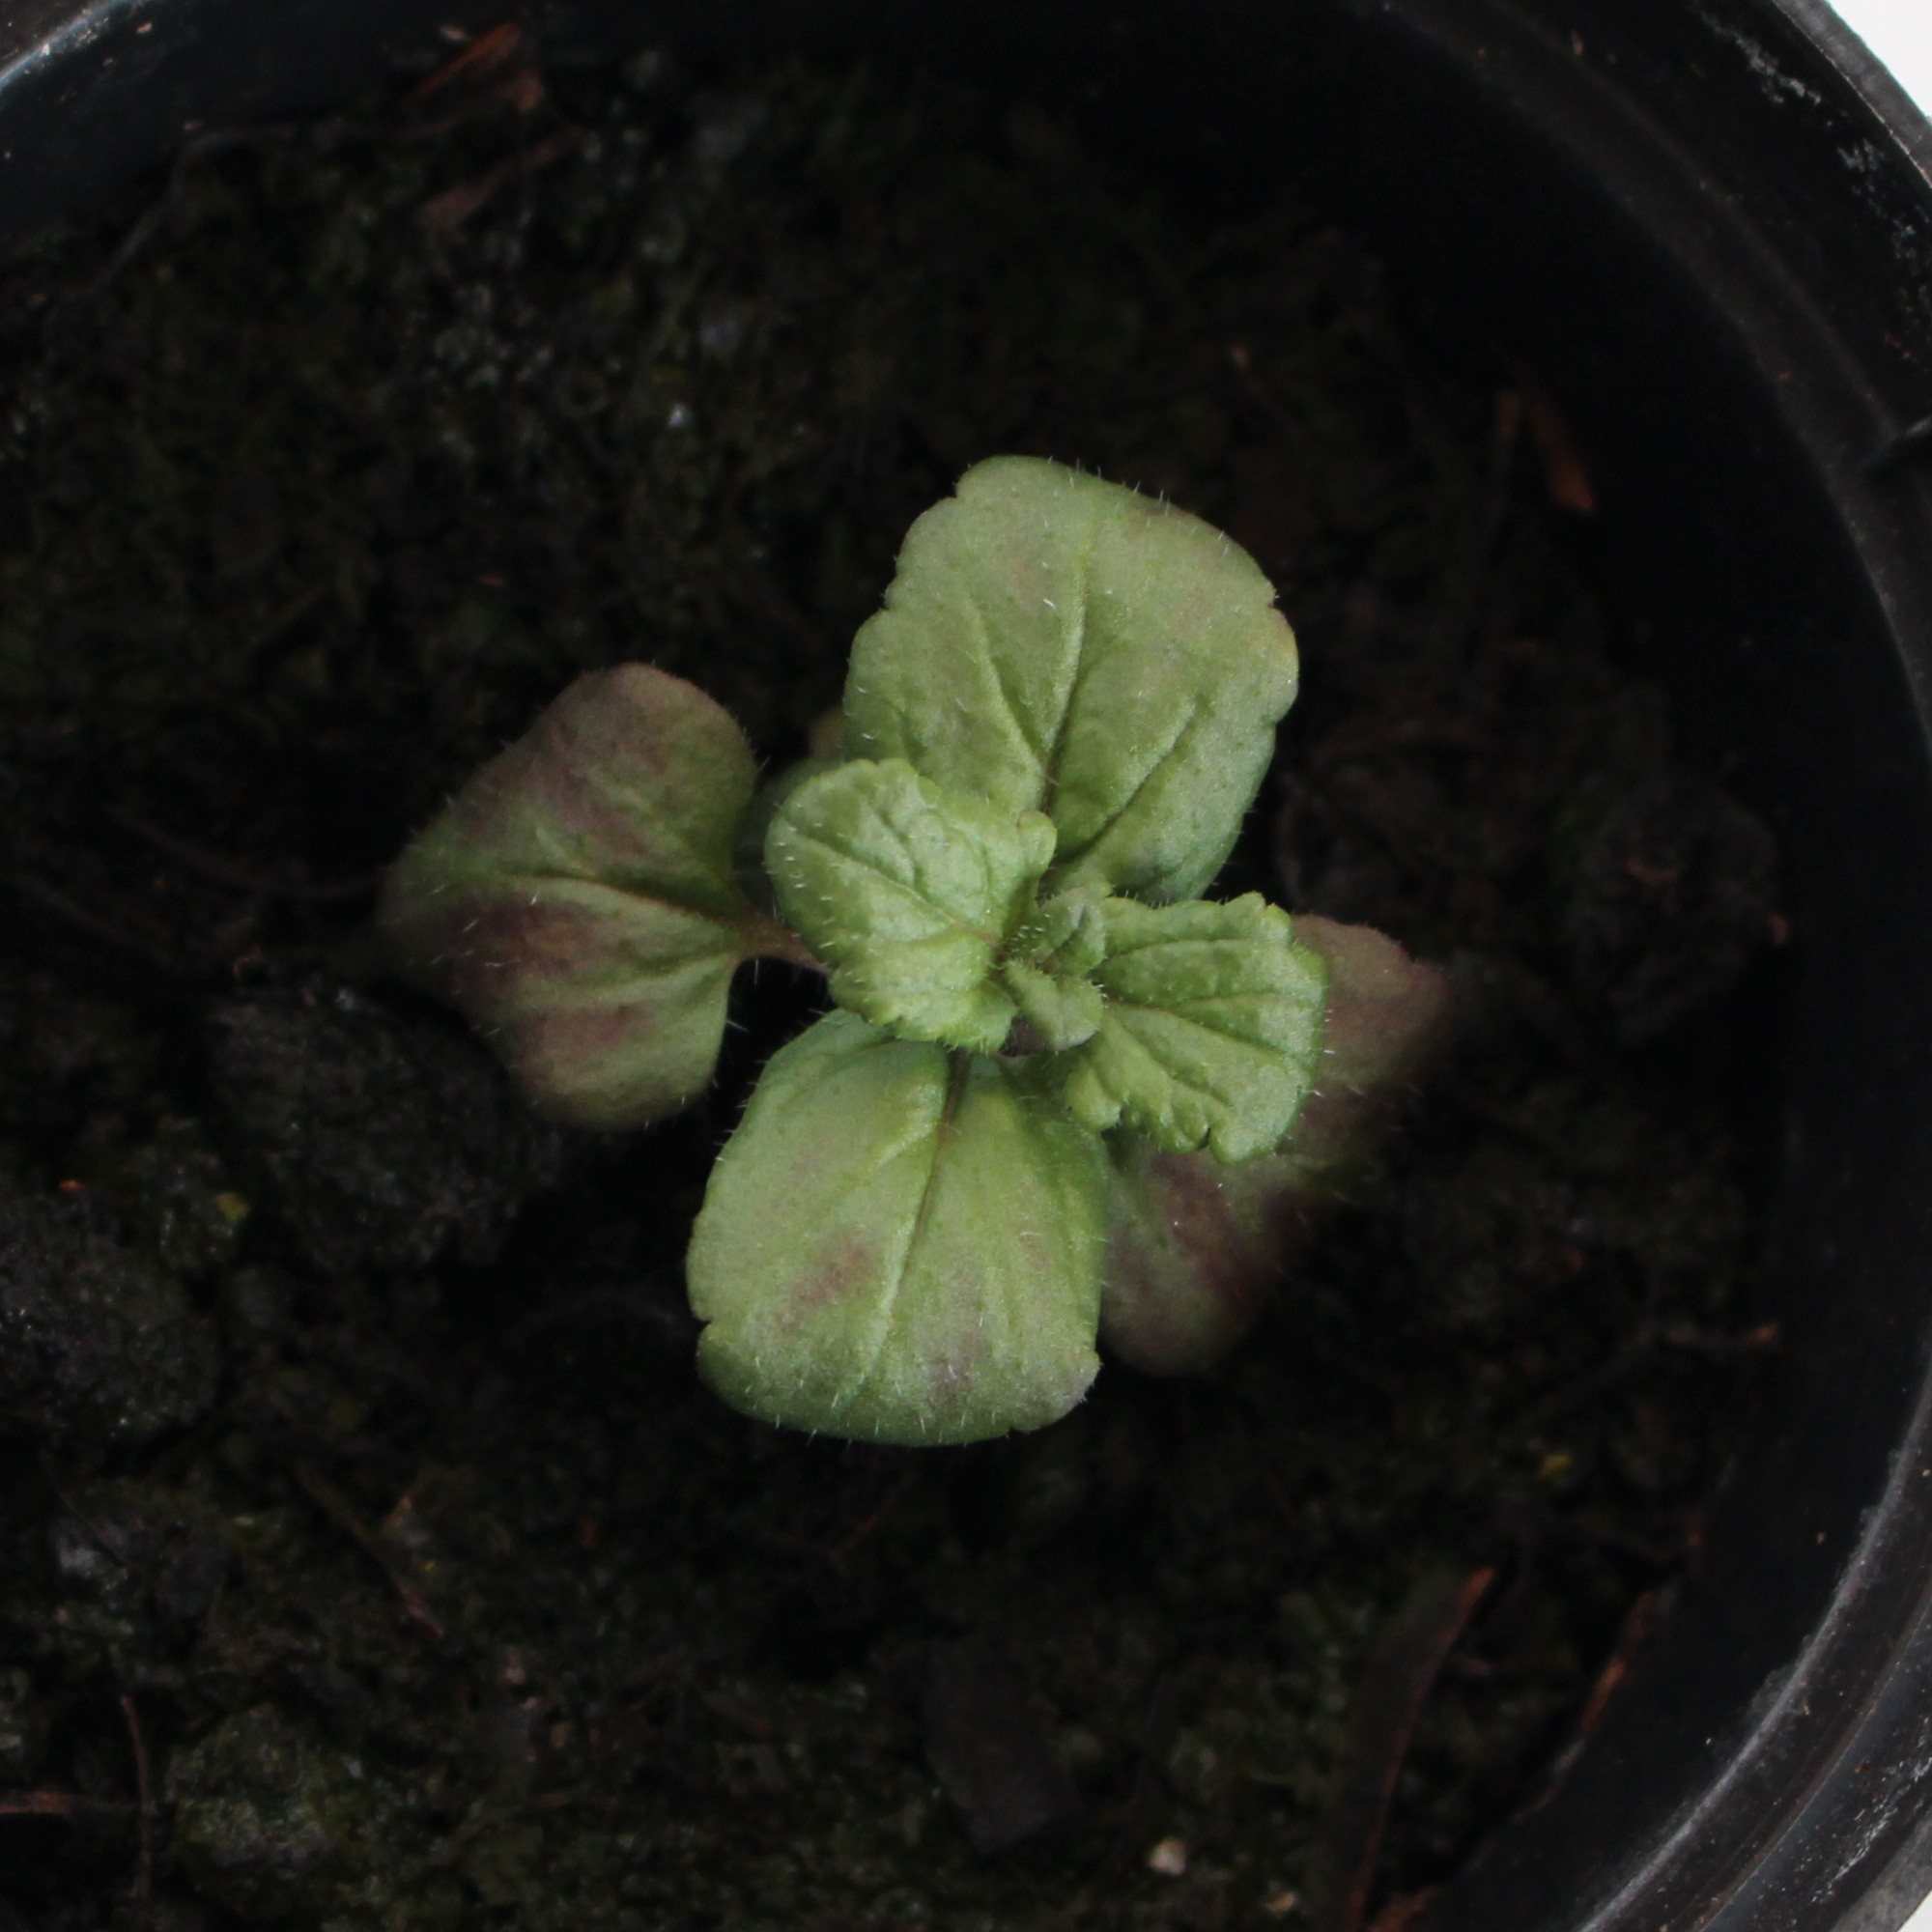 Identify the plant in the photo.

Veronica persica
